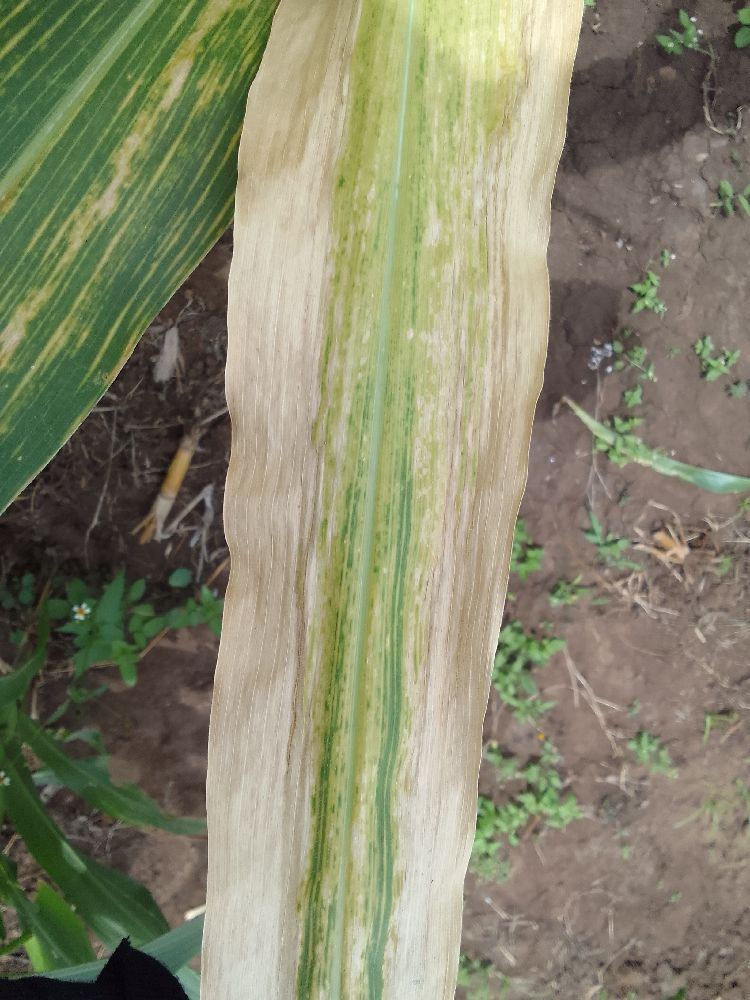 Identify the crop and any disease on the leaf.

maize, maize lethal necrosis
